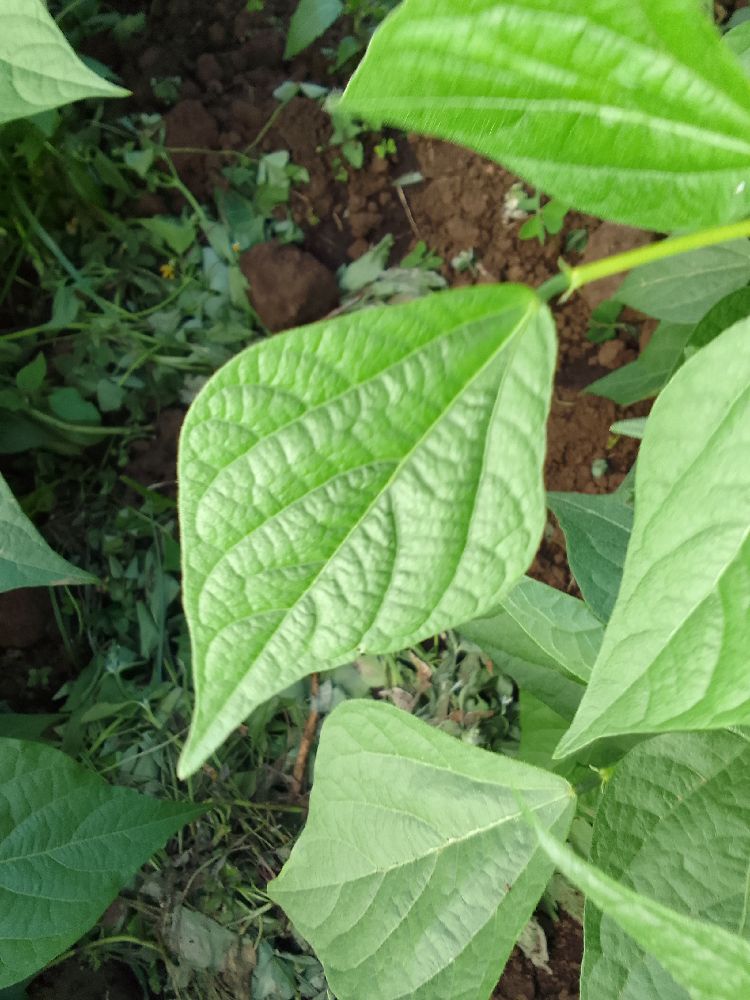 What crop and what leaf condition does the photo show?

common bean, healthy
